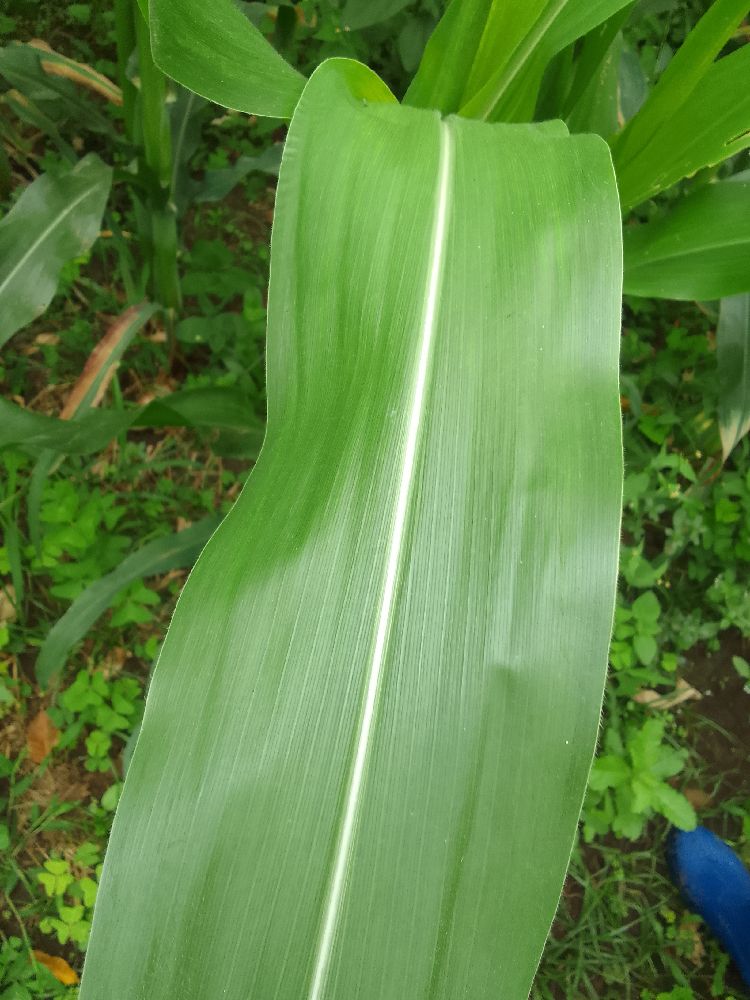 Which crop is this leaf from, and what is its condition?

maize, healthy
